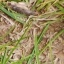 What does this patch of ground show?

grass
